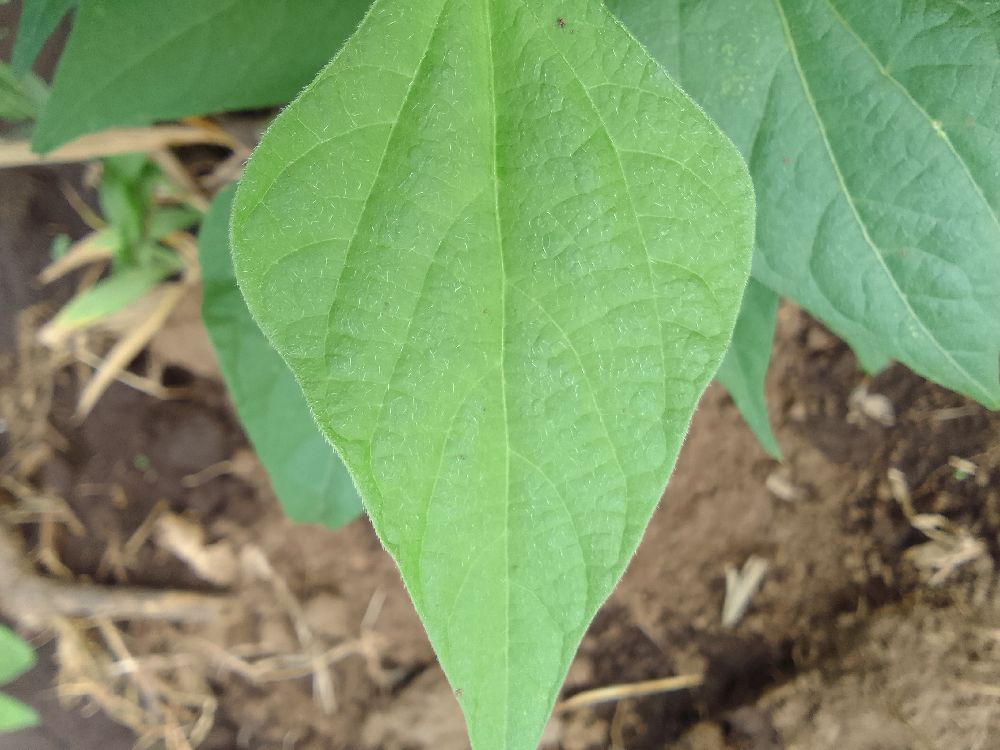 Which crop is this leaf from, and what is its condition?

common bean, healthy
